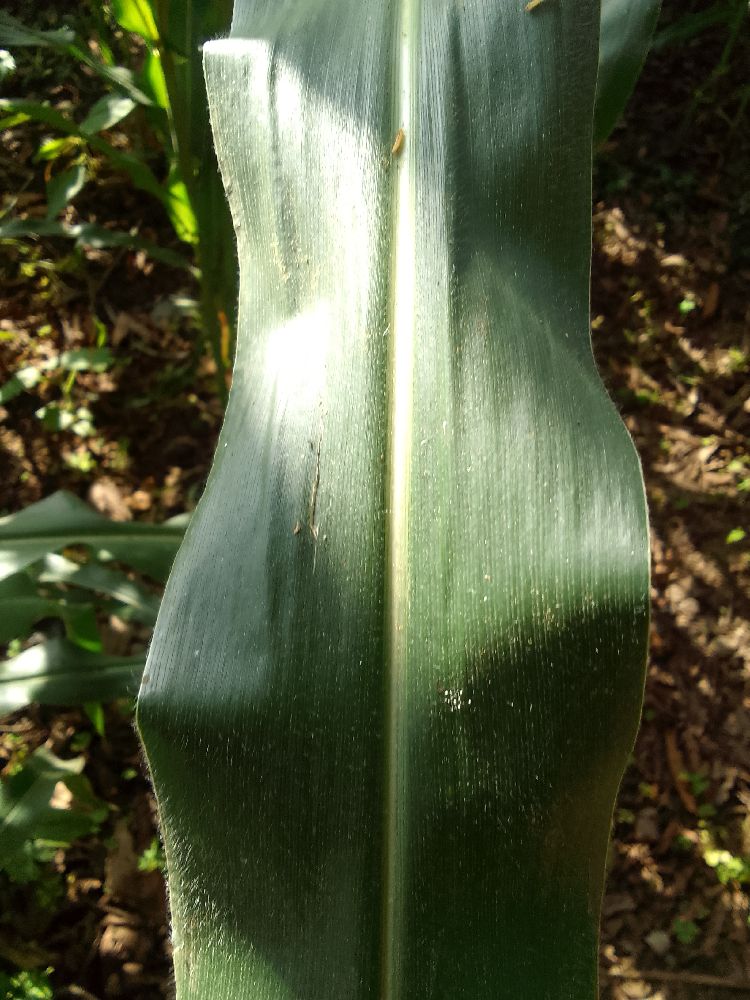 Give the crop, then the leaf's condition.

maize, healthy
